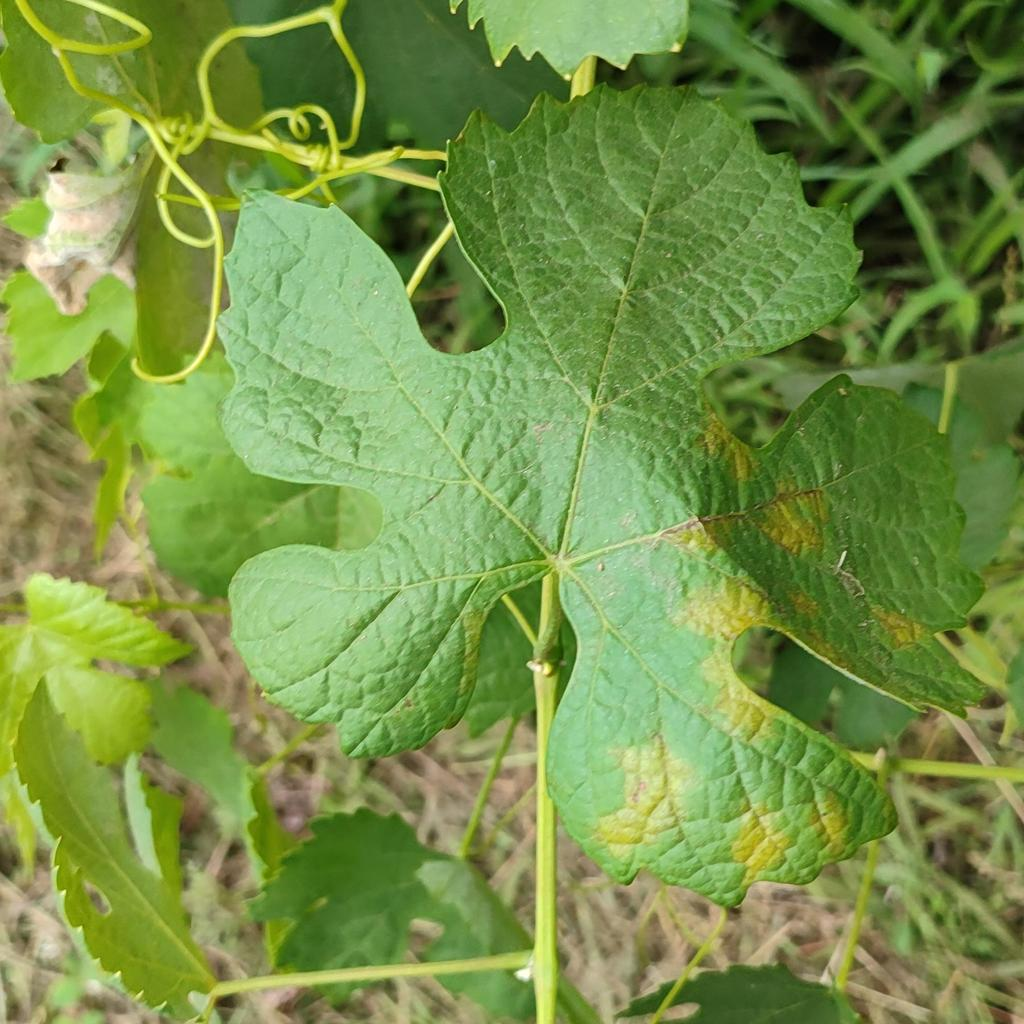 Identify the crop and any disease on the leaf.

grapevine, downy mildew
